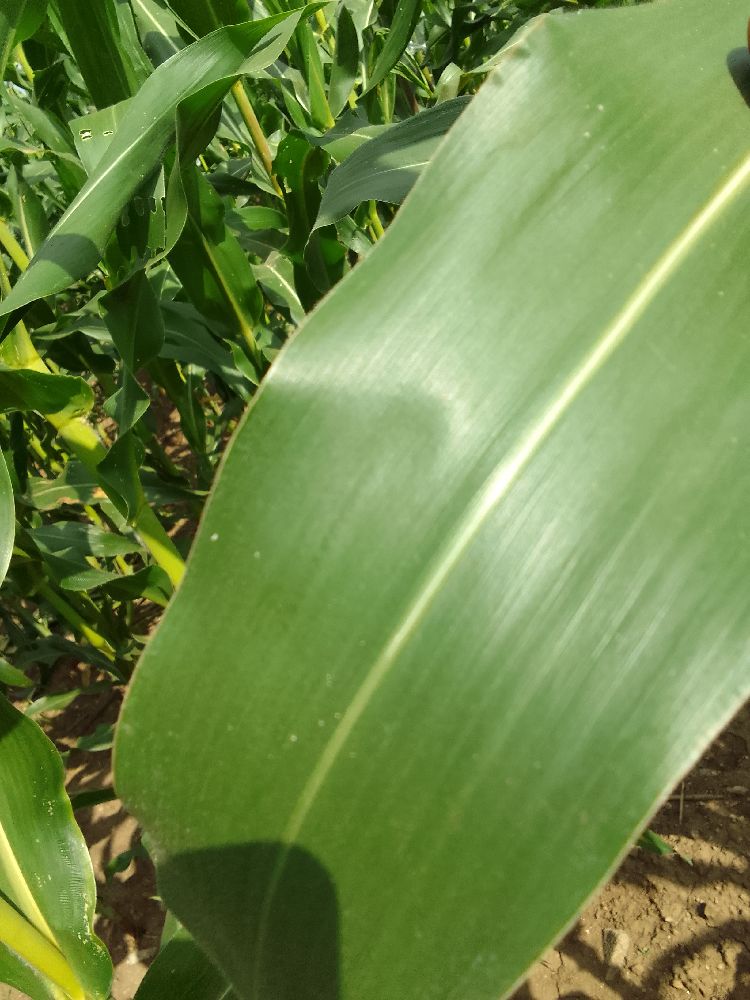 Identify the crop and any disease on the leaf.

maize, healthy
